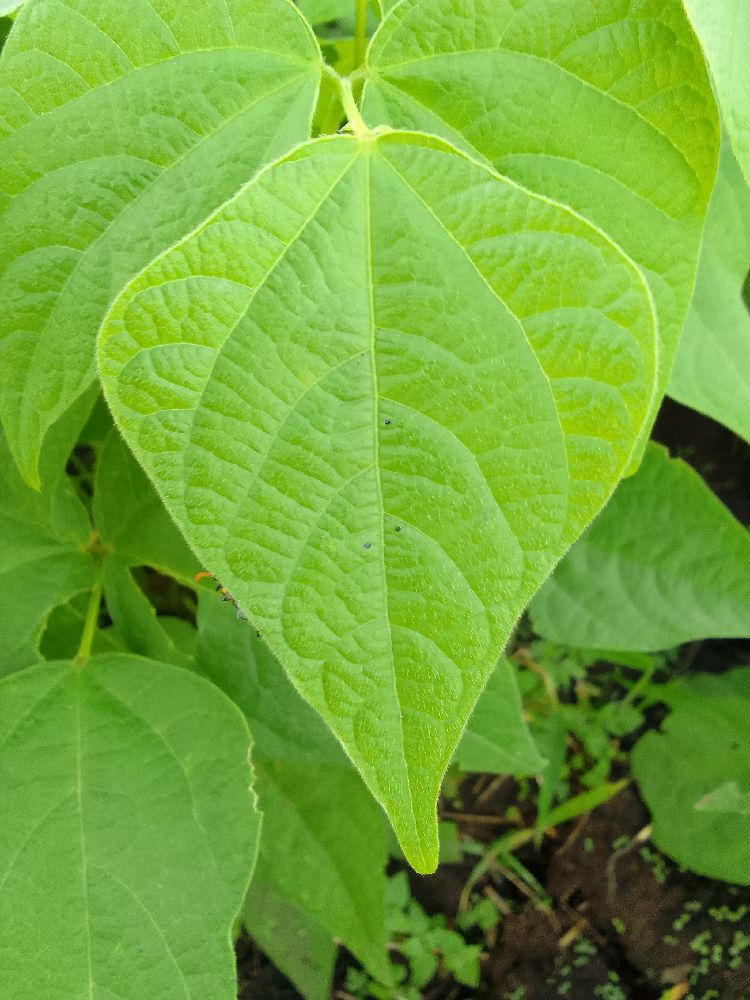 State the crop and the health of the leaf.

common bean, healthy
